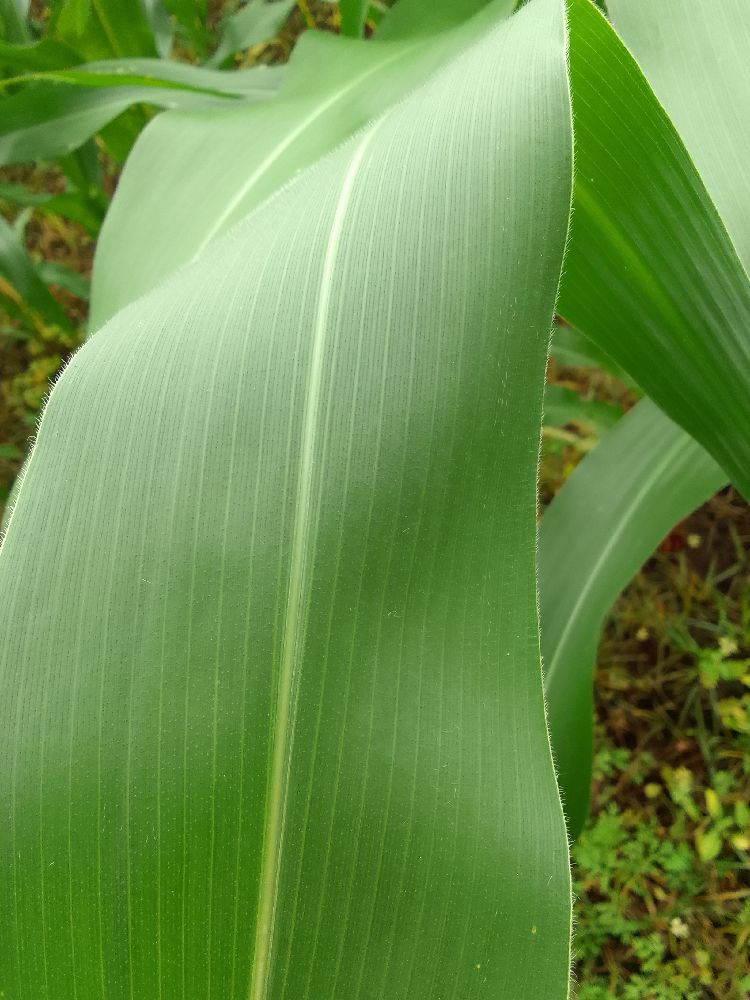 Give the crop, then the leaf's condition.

maize, healthy
